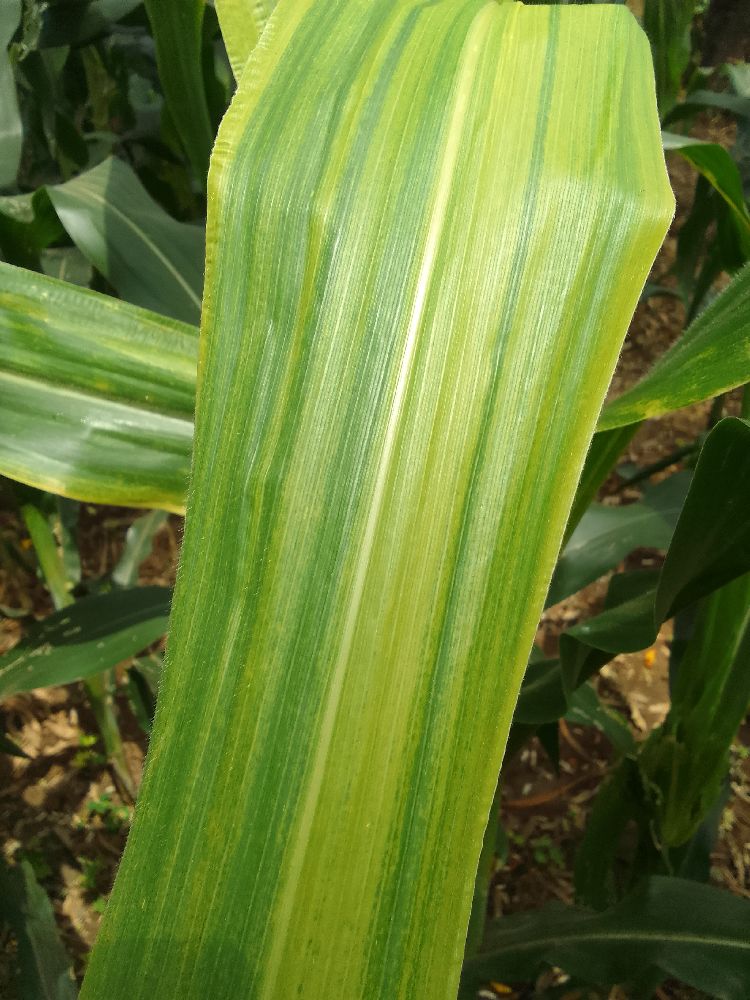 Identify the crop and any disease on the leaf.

maize, maize lethal necrosis
